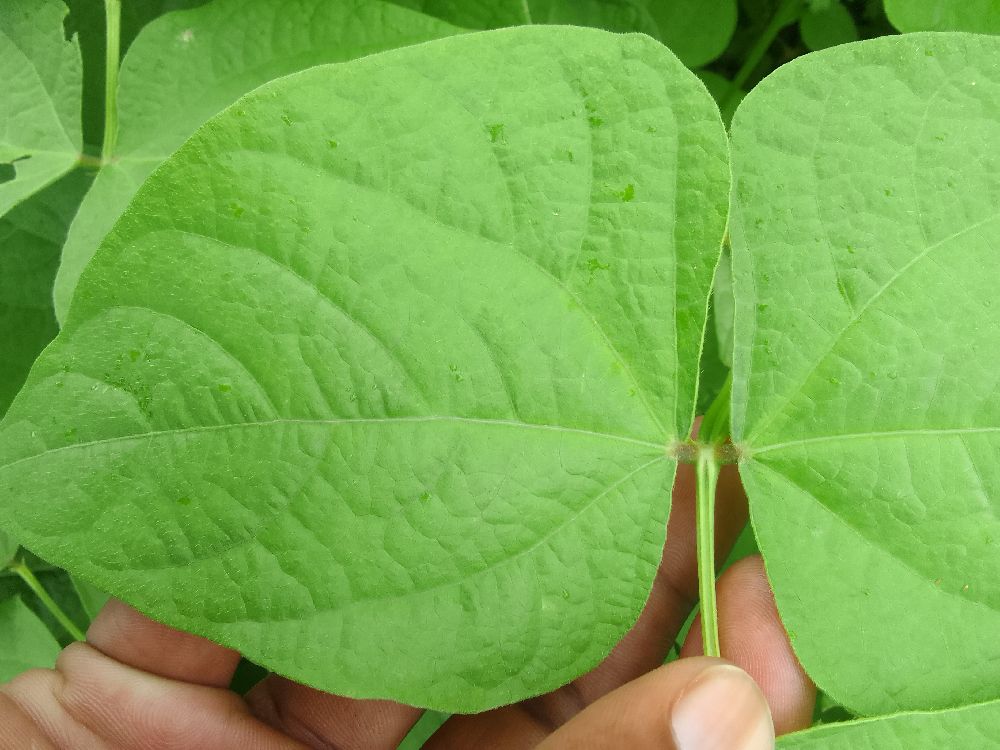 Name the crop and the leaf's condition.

common bean, healthy
